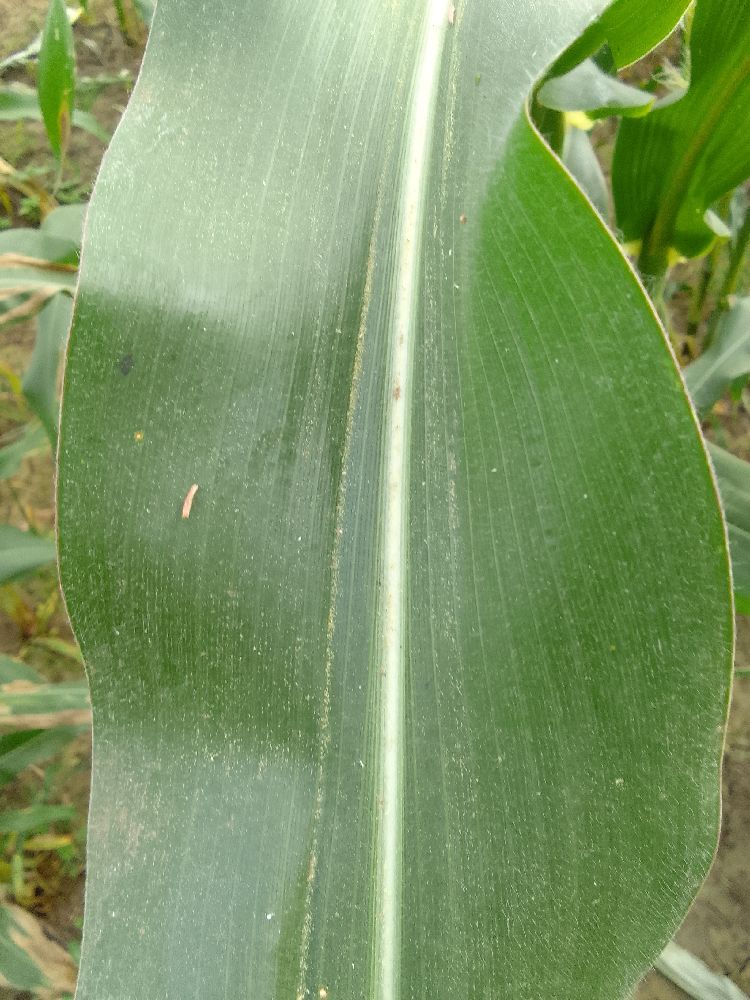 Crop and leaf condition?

maize, healthy
